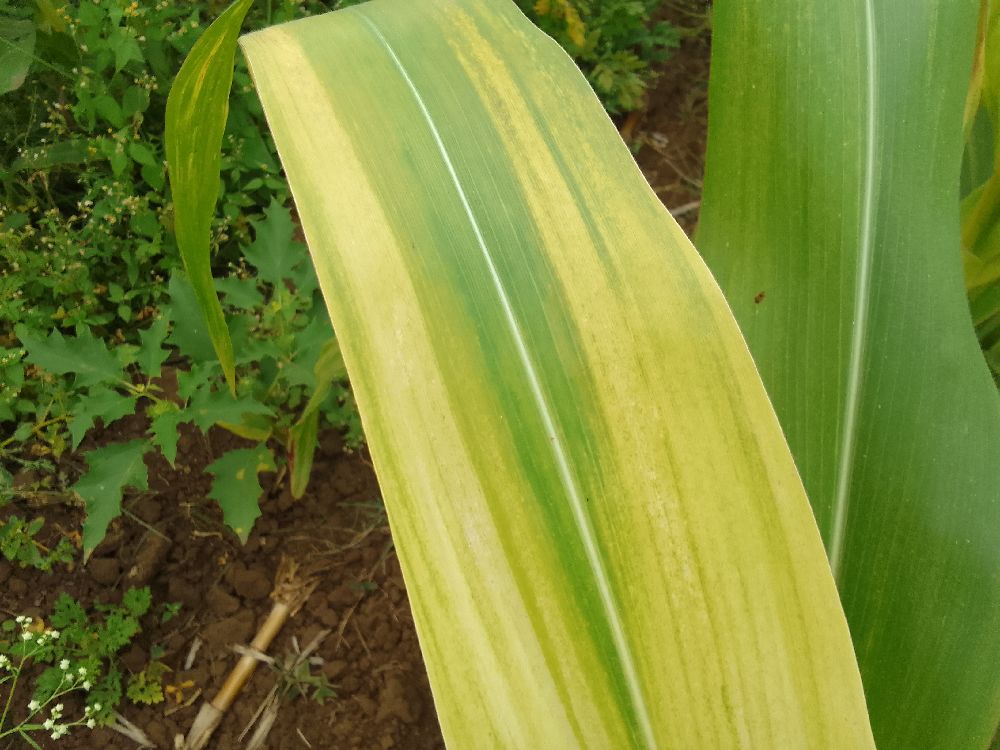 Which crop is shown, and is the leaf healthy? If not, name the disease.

maize, maize lethal necrosis
